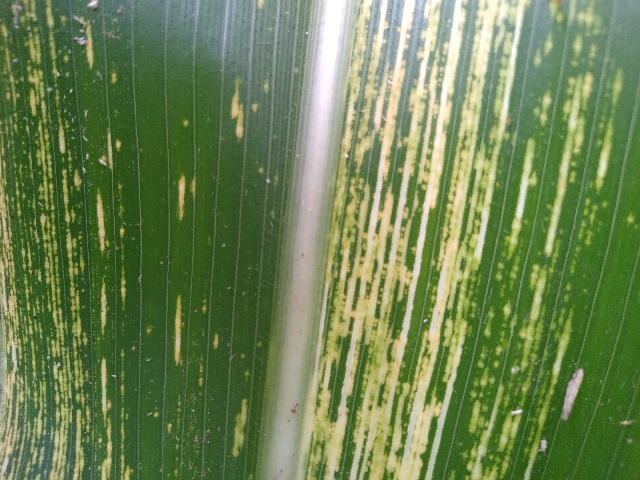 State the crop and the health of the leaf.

maize, maize streak virus
